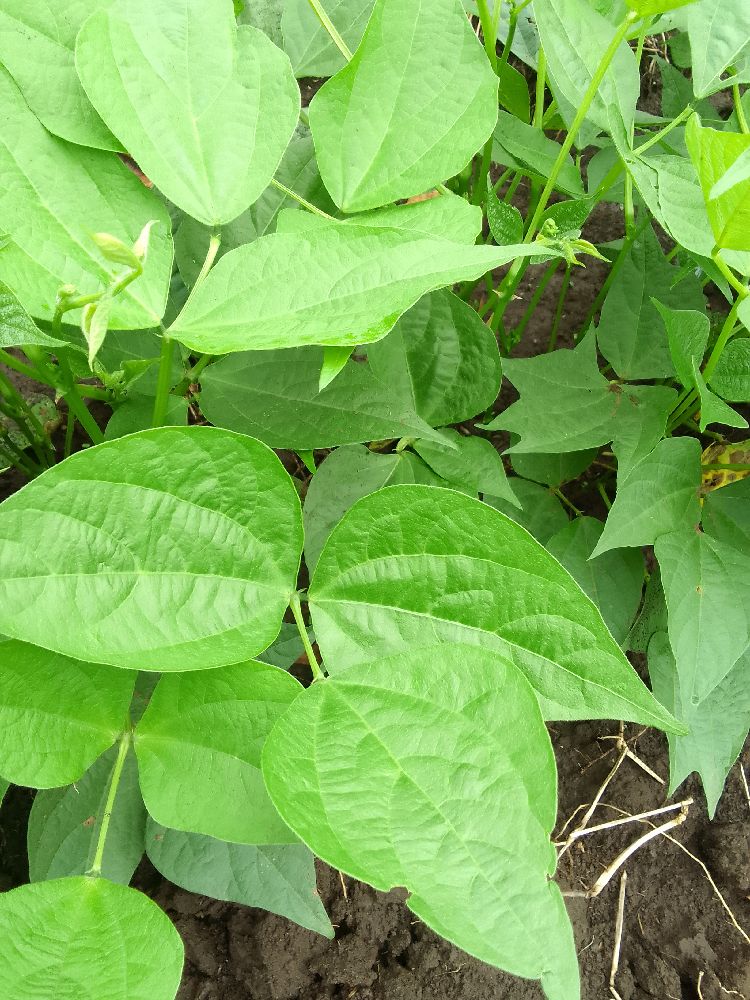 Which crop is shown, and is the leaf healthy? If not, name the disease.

common bean, healthy
